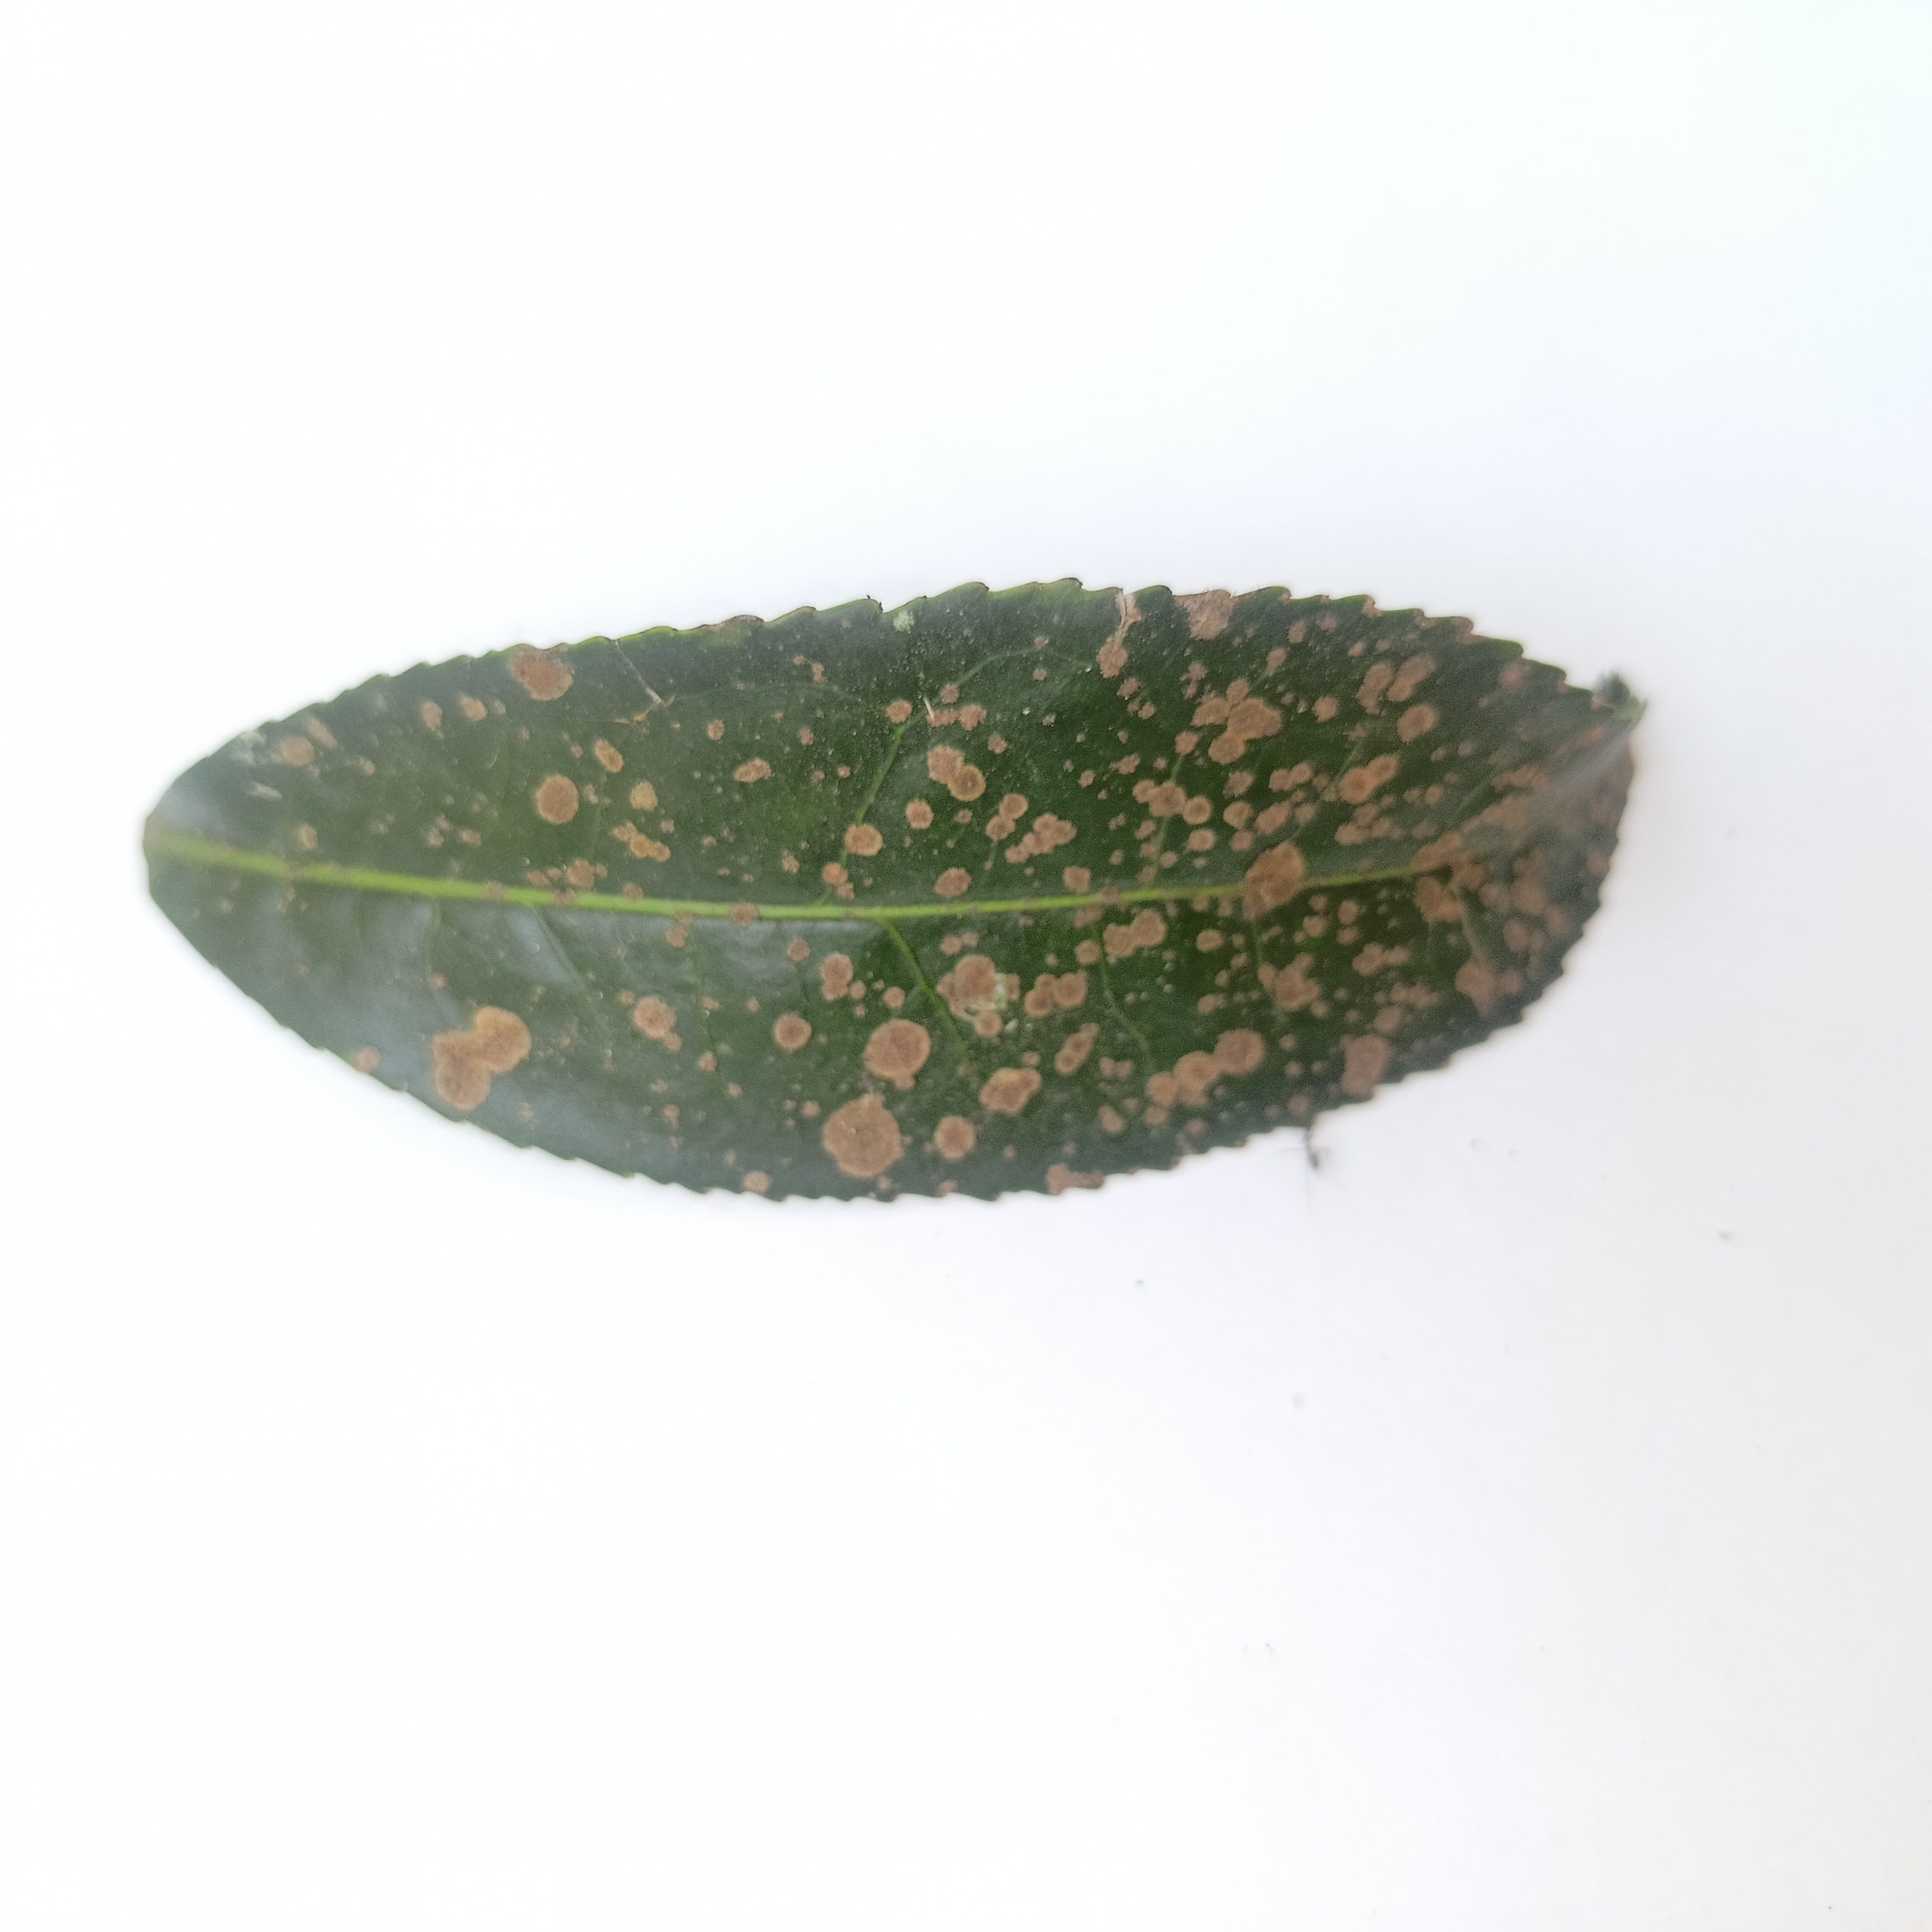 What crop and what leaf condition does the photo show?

tea, algal leaf
